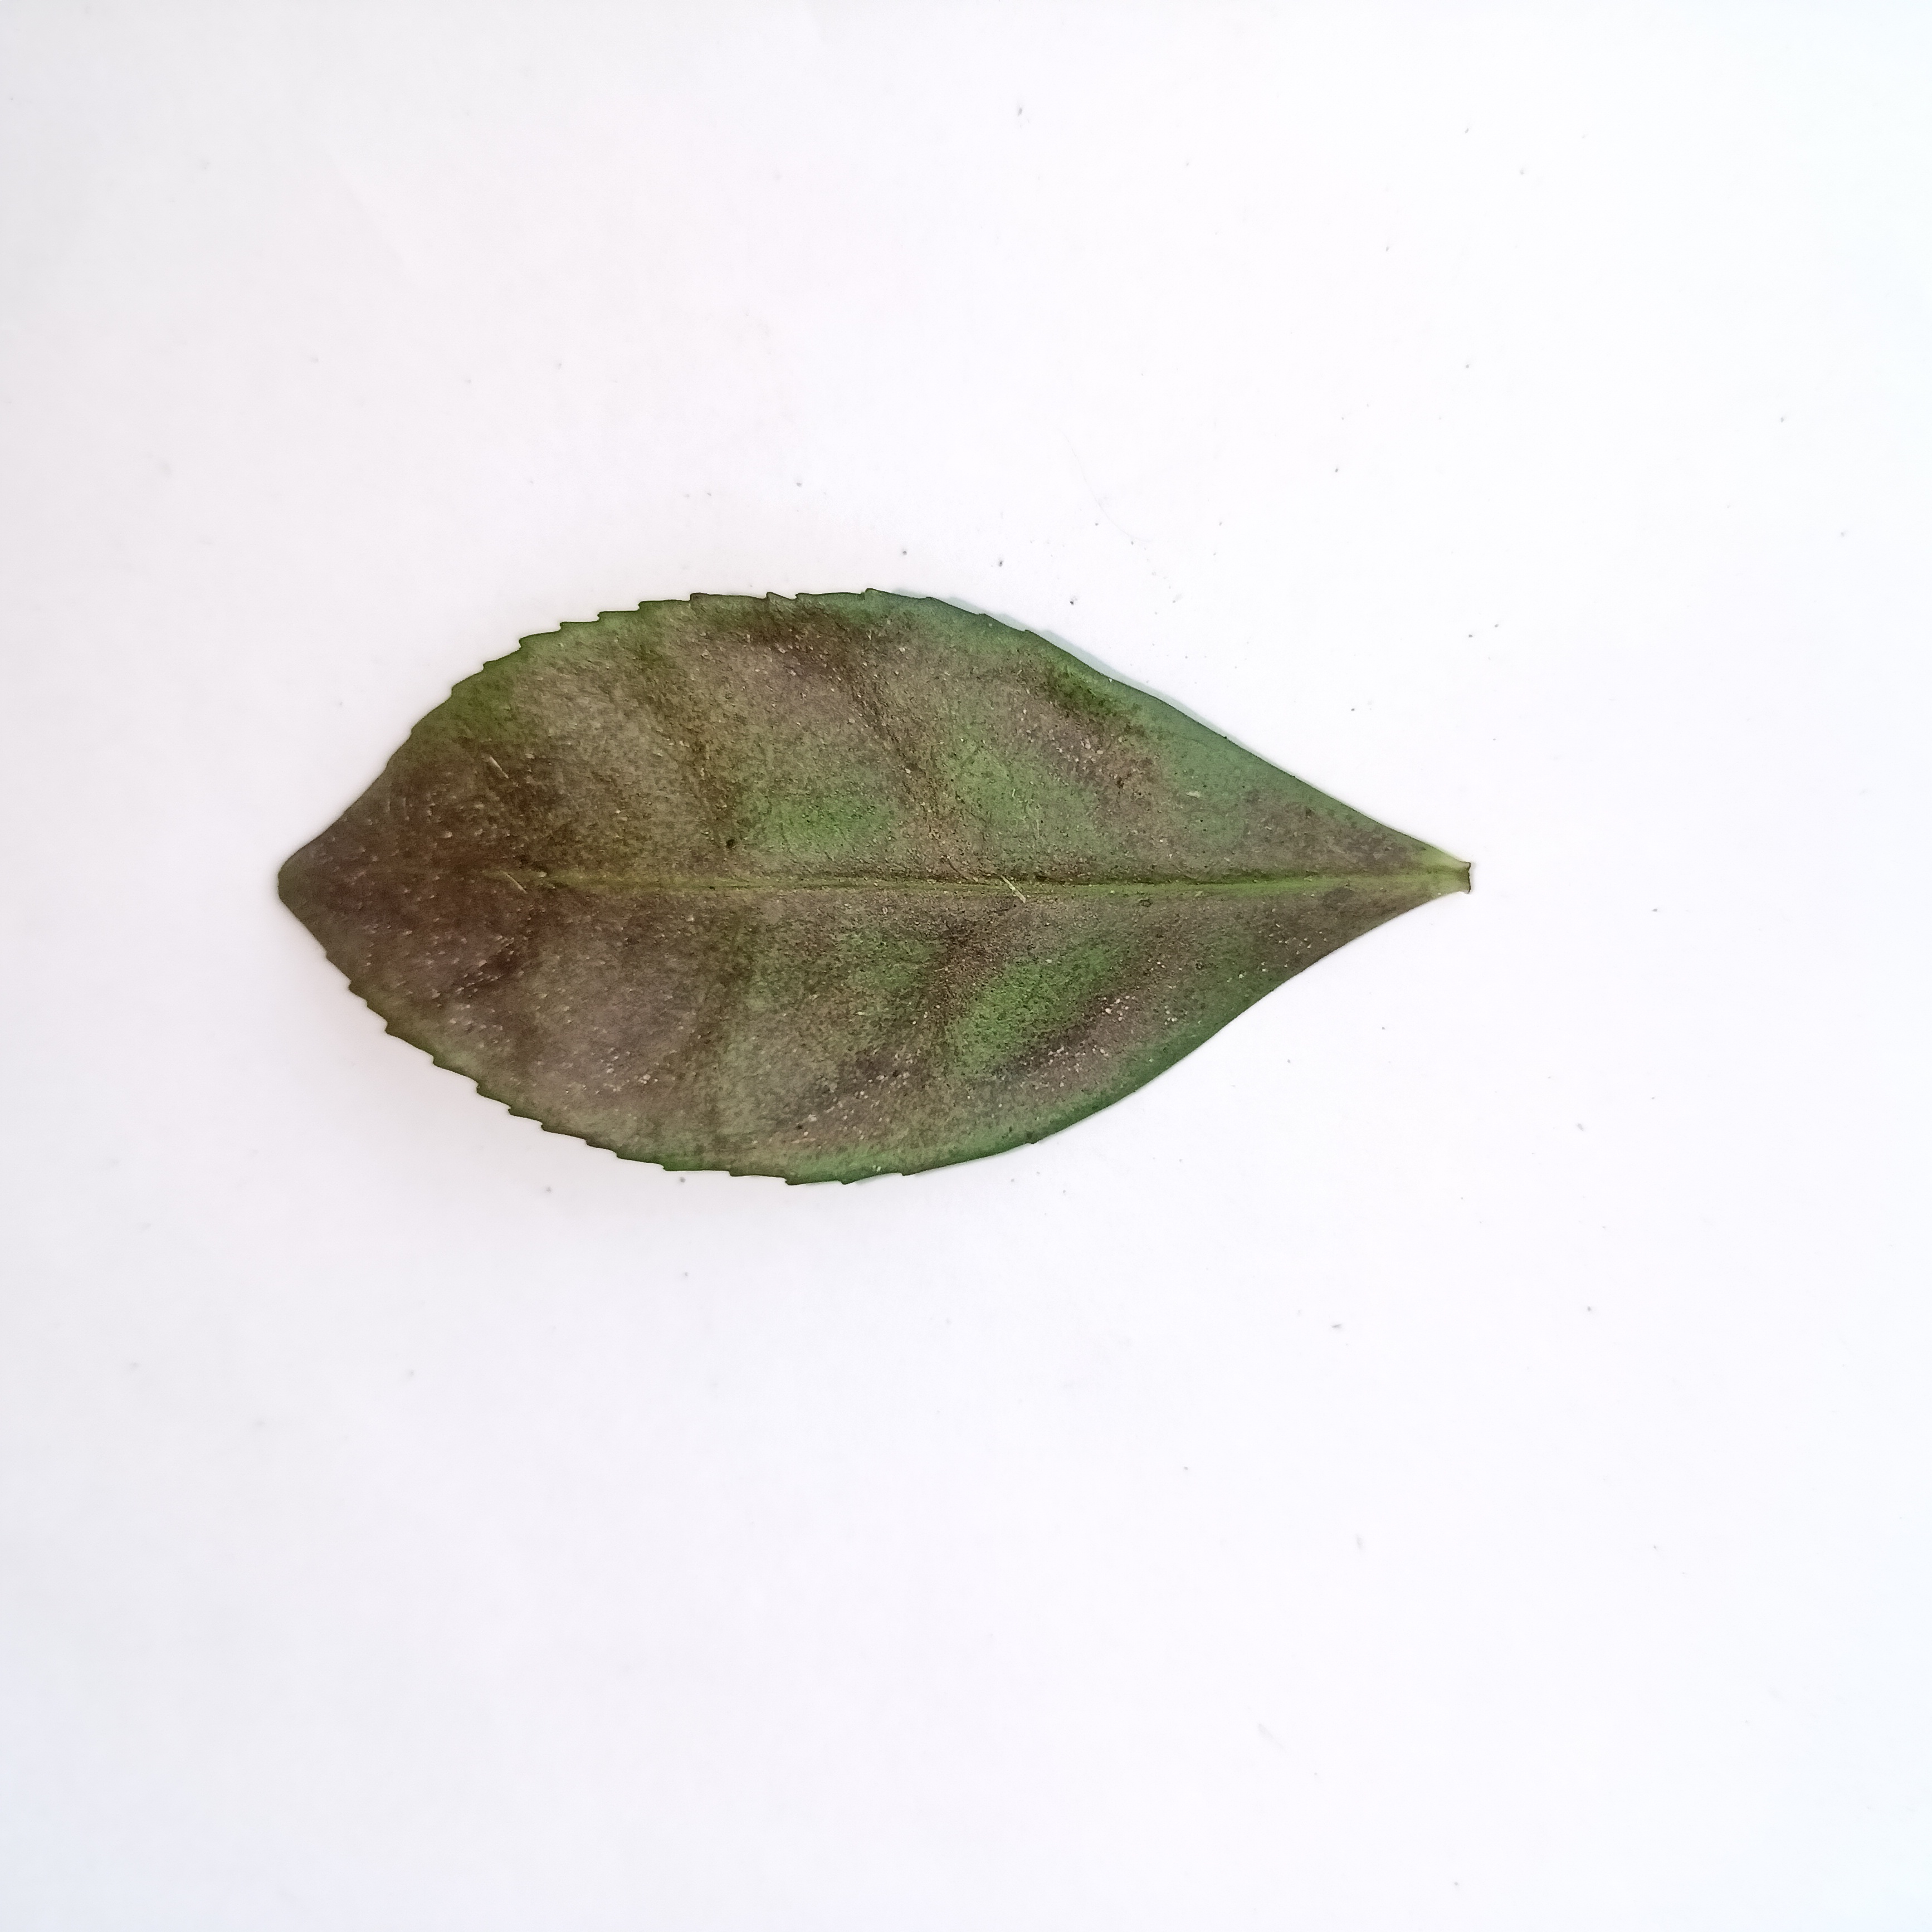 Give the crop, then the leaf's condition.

tea, red rust
